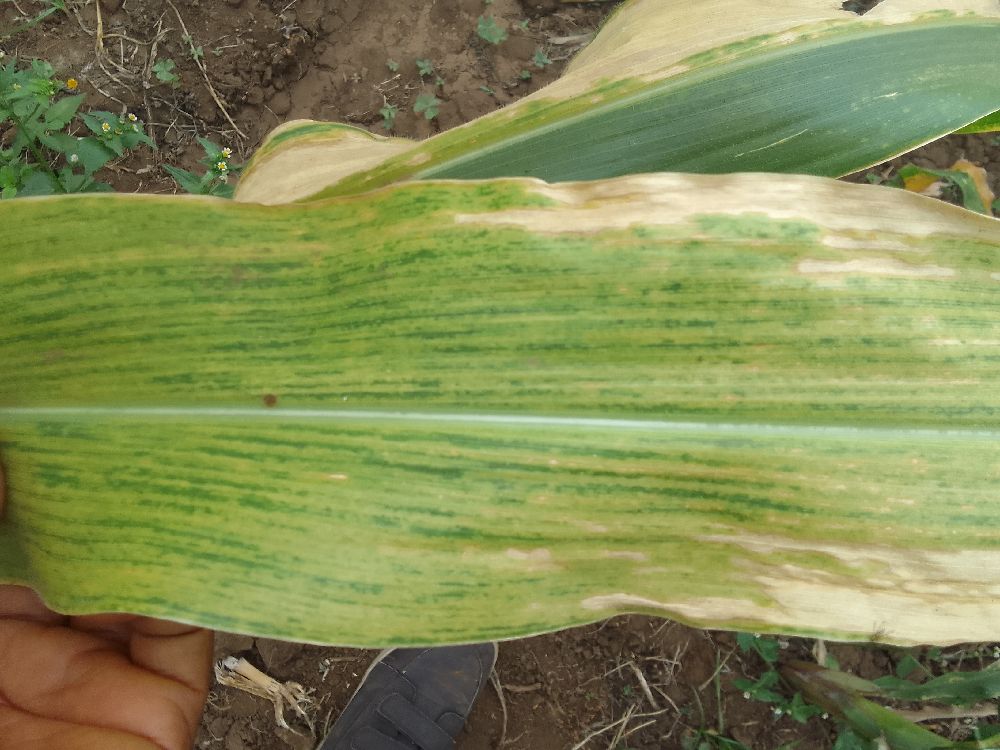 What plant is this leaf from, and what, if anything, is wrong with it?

maize, maize lethal necrosis
